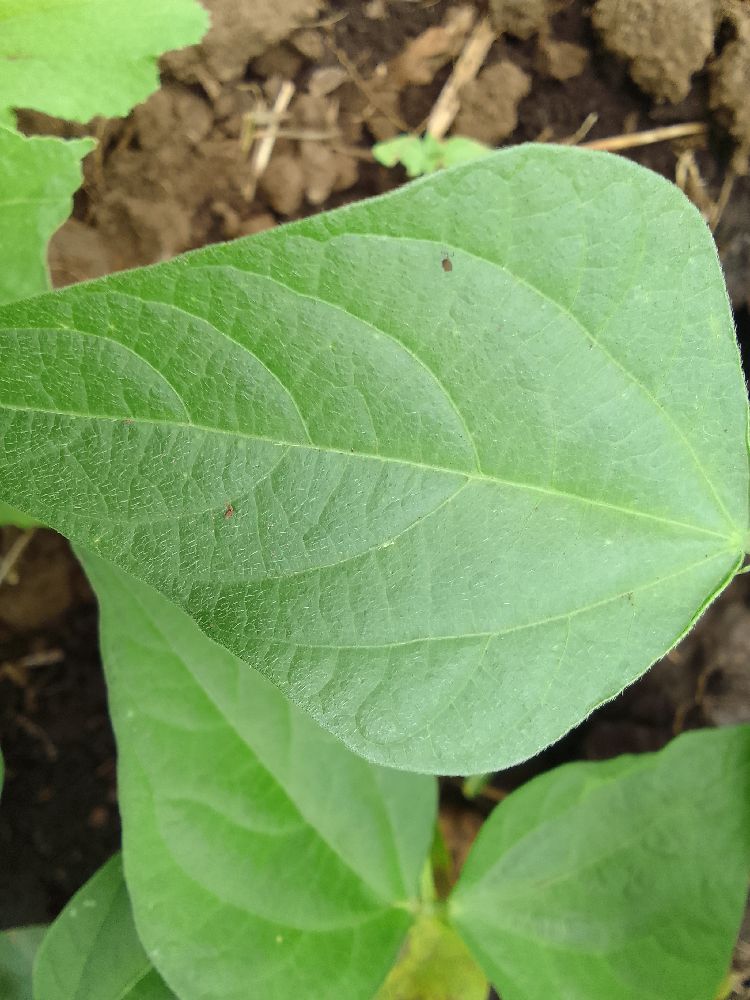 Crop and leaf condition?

common bean, healthy
